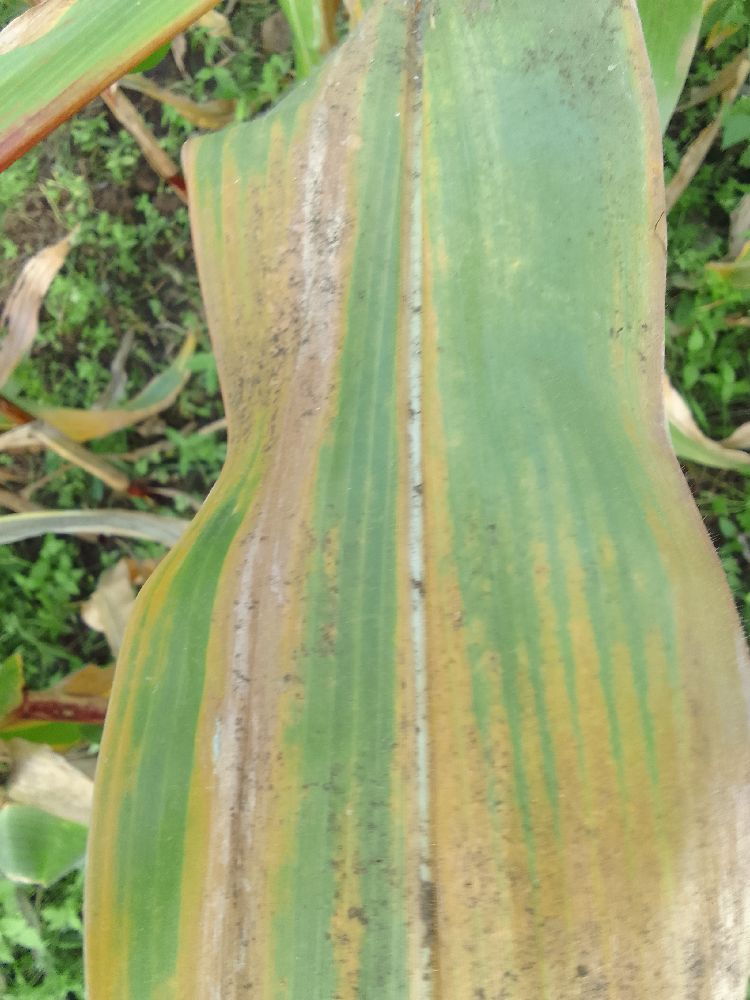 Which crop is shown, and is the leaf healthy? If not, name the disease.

maize, maize lethal necrosis
